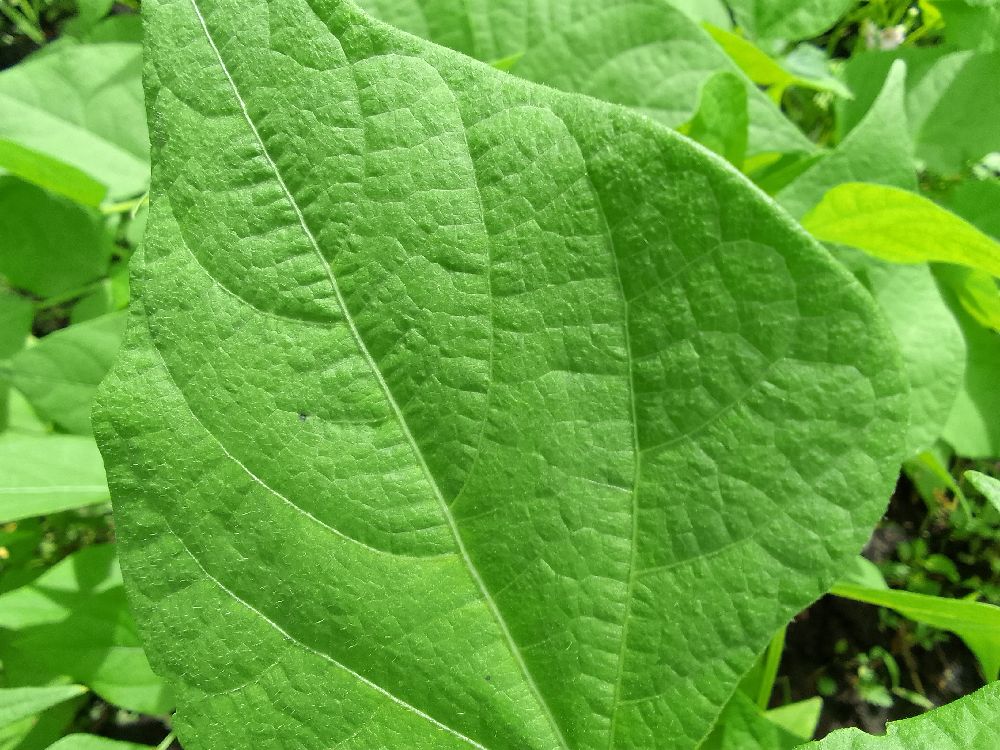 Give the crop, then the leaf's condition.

common bean, healthy
